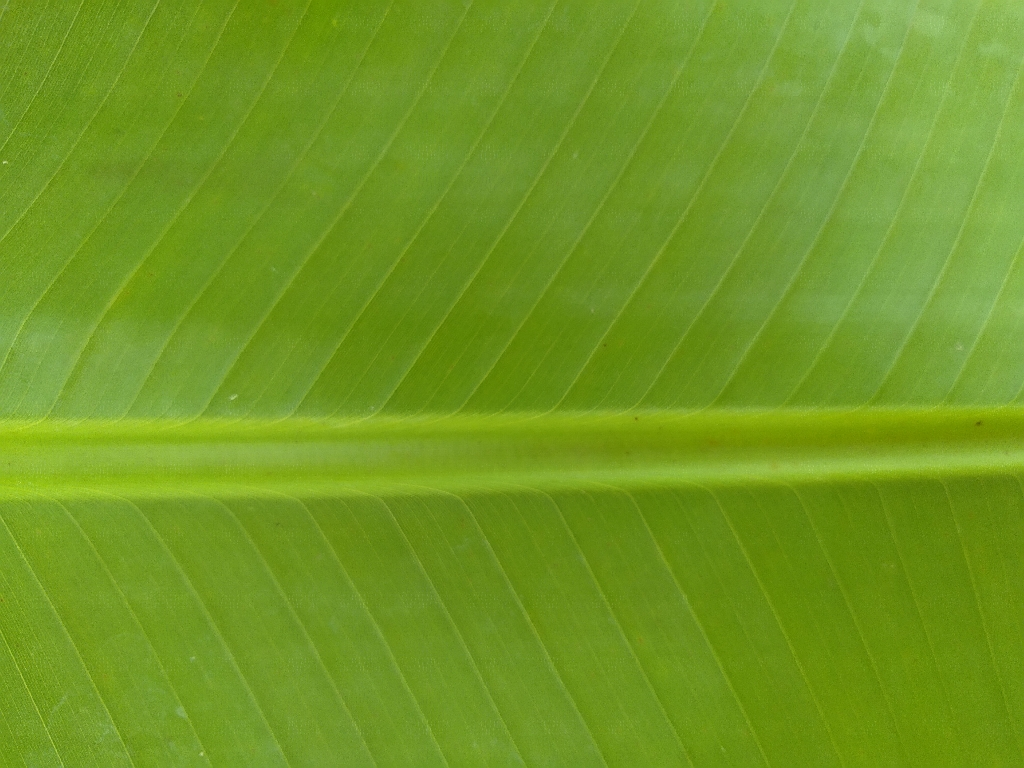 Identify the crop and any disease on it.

banana, healthy
